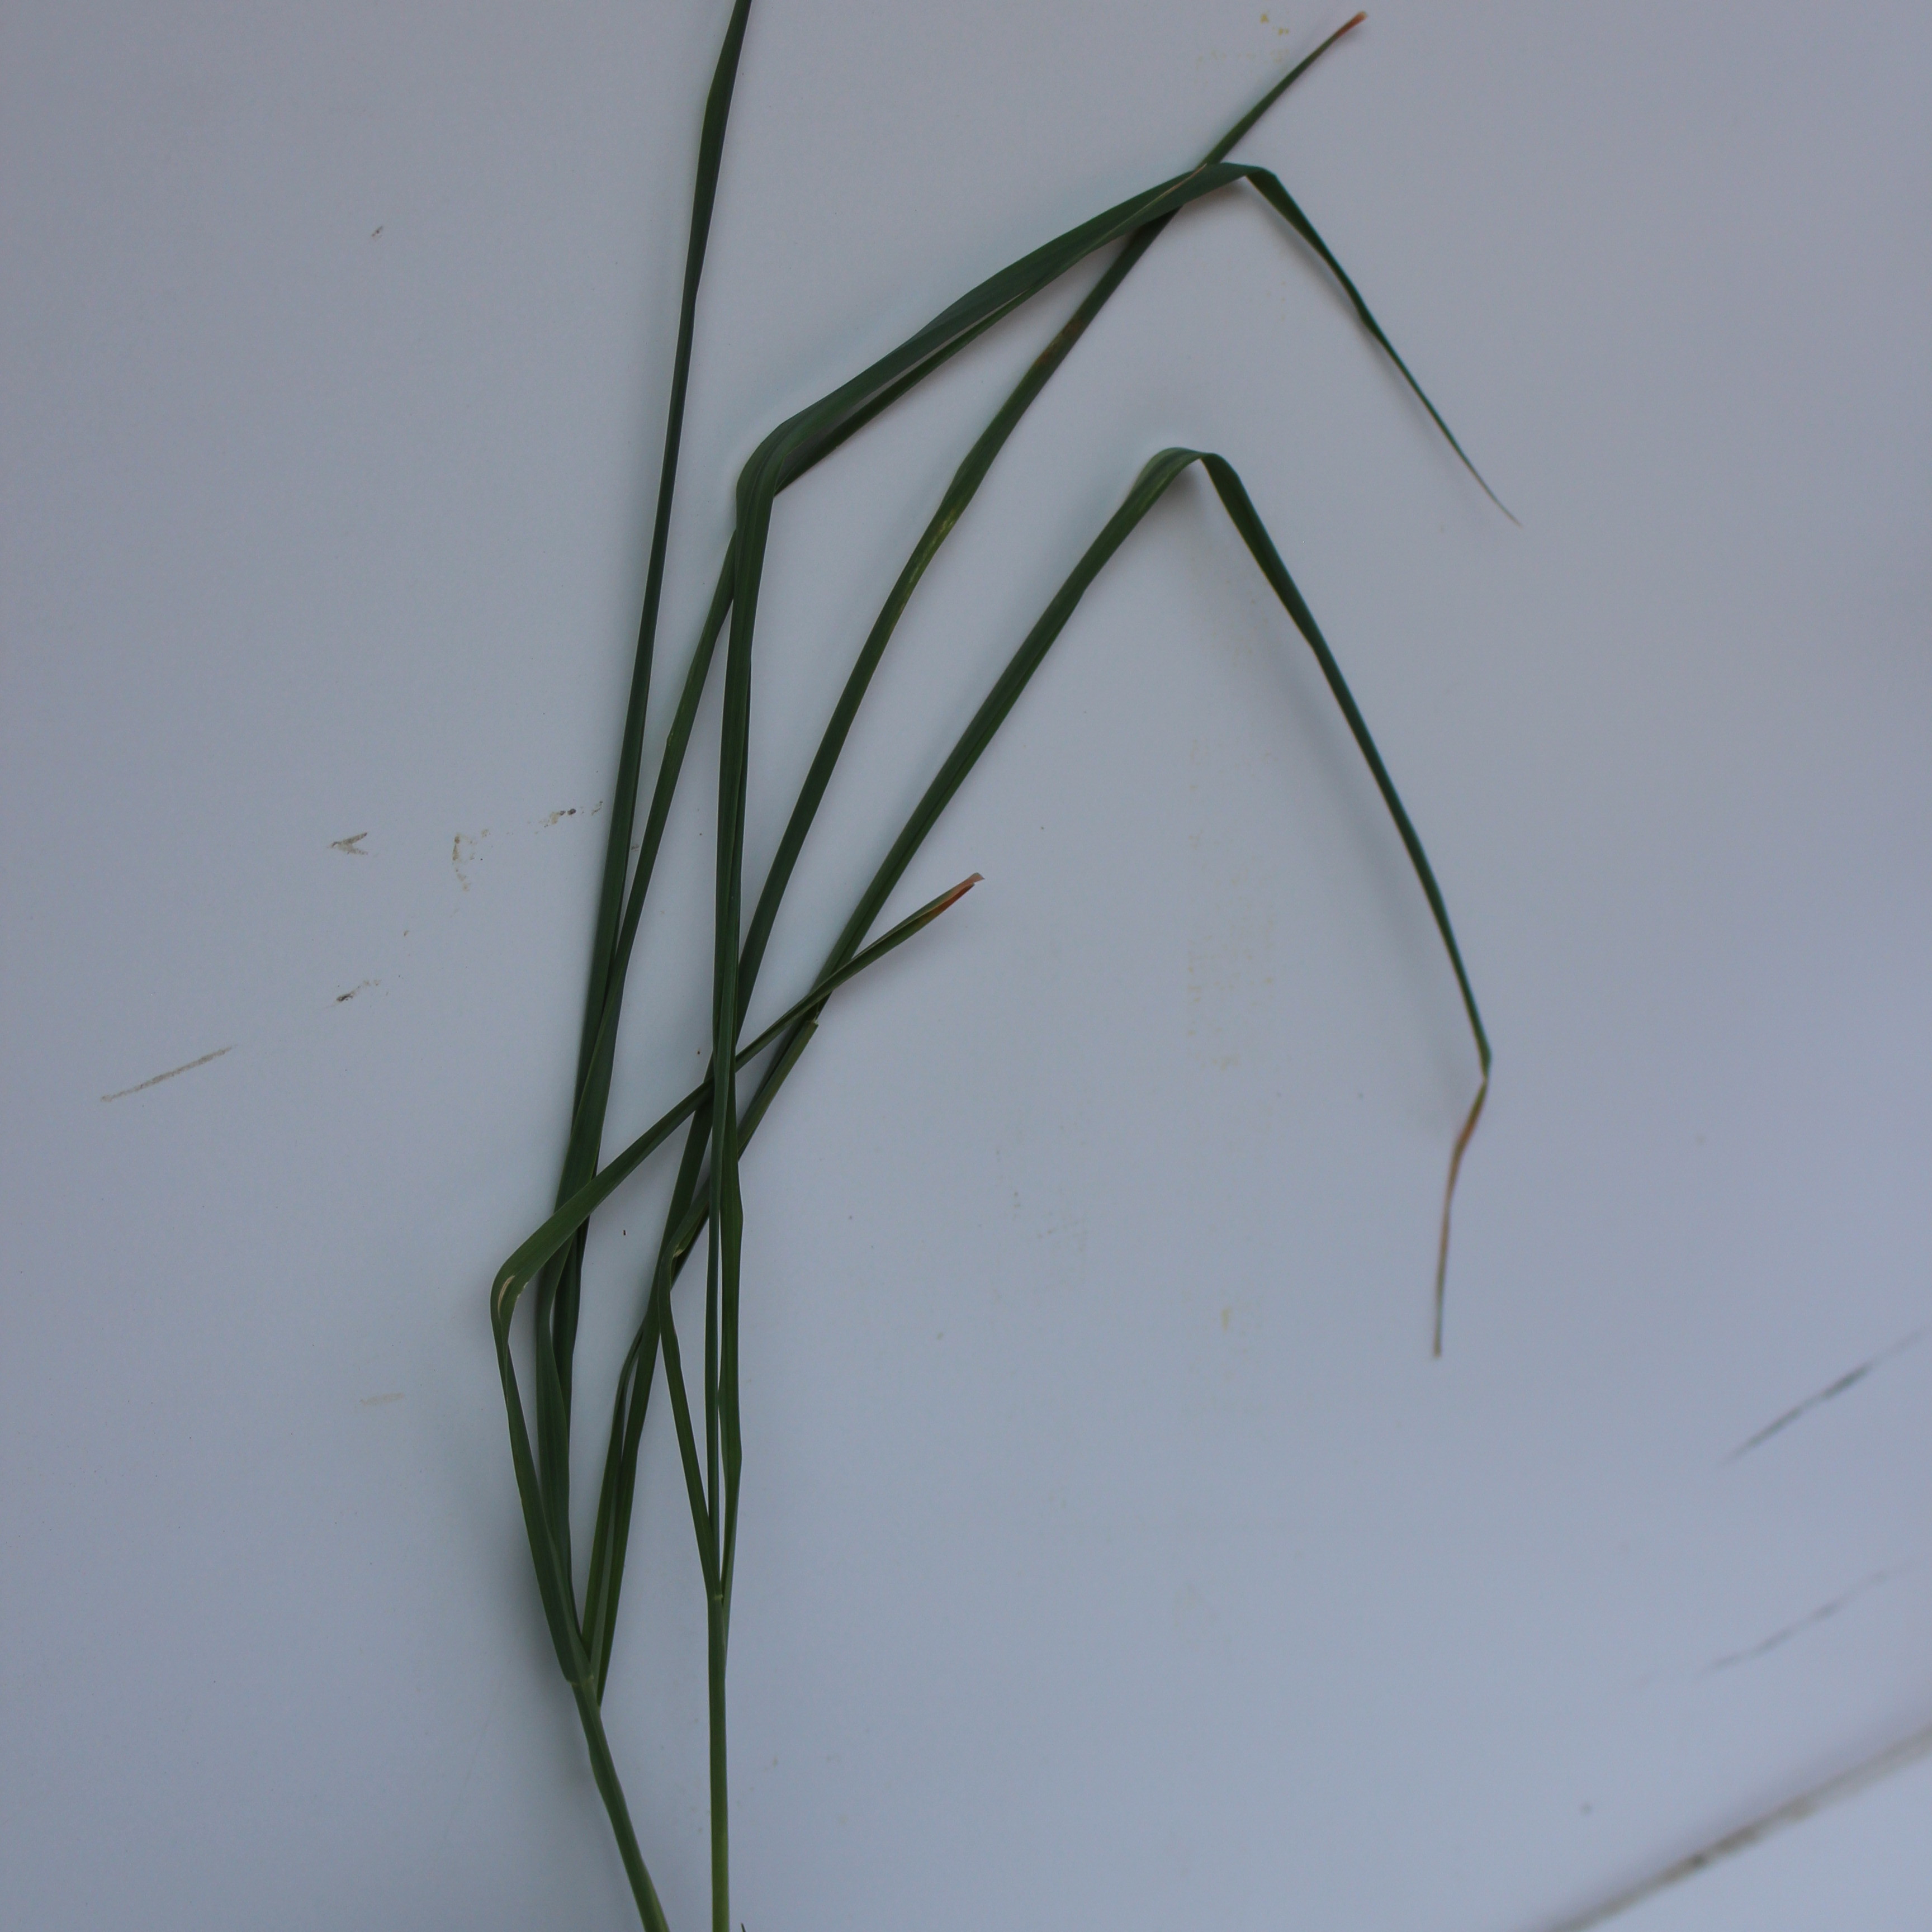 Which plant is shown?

Avena sterilis
